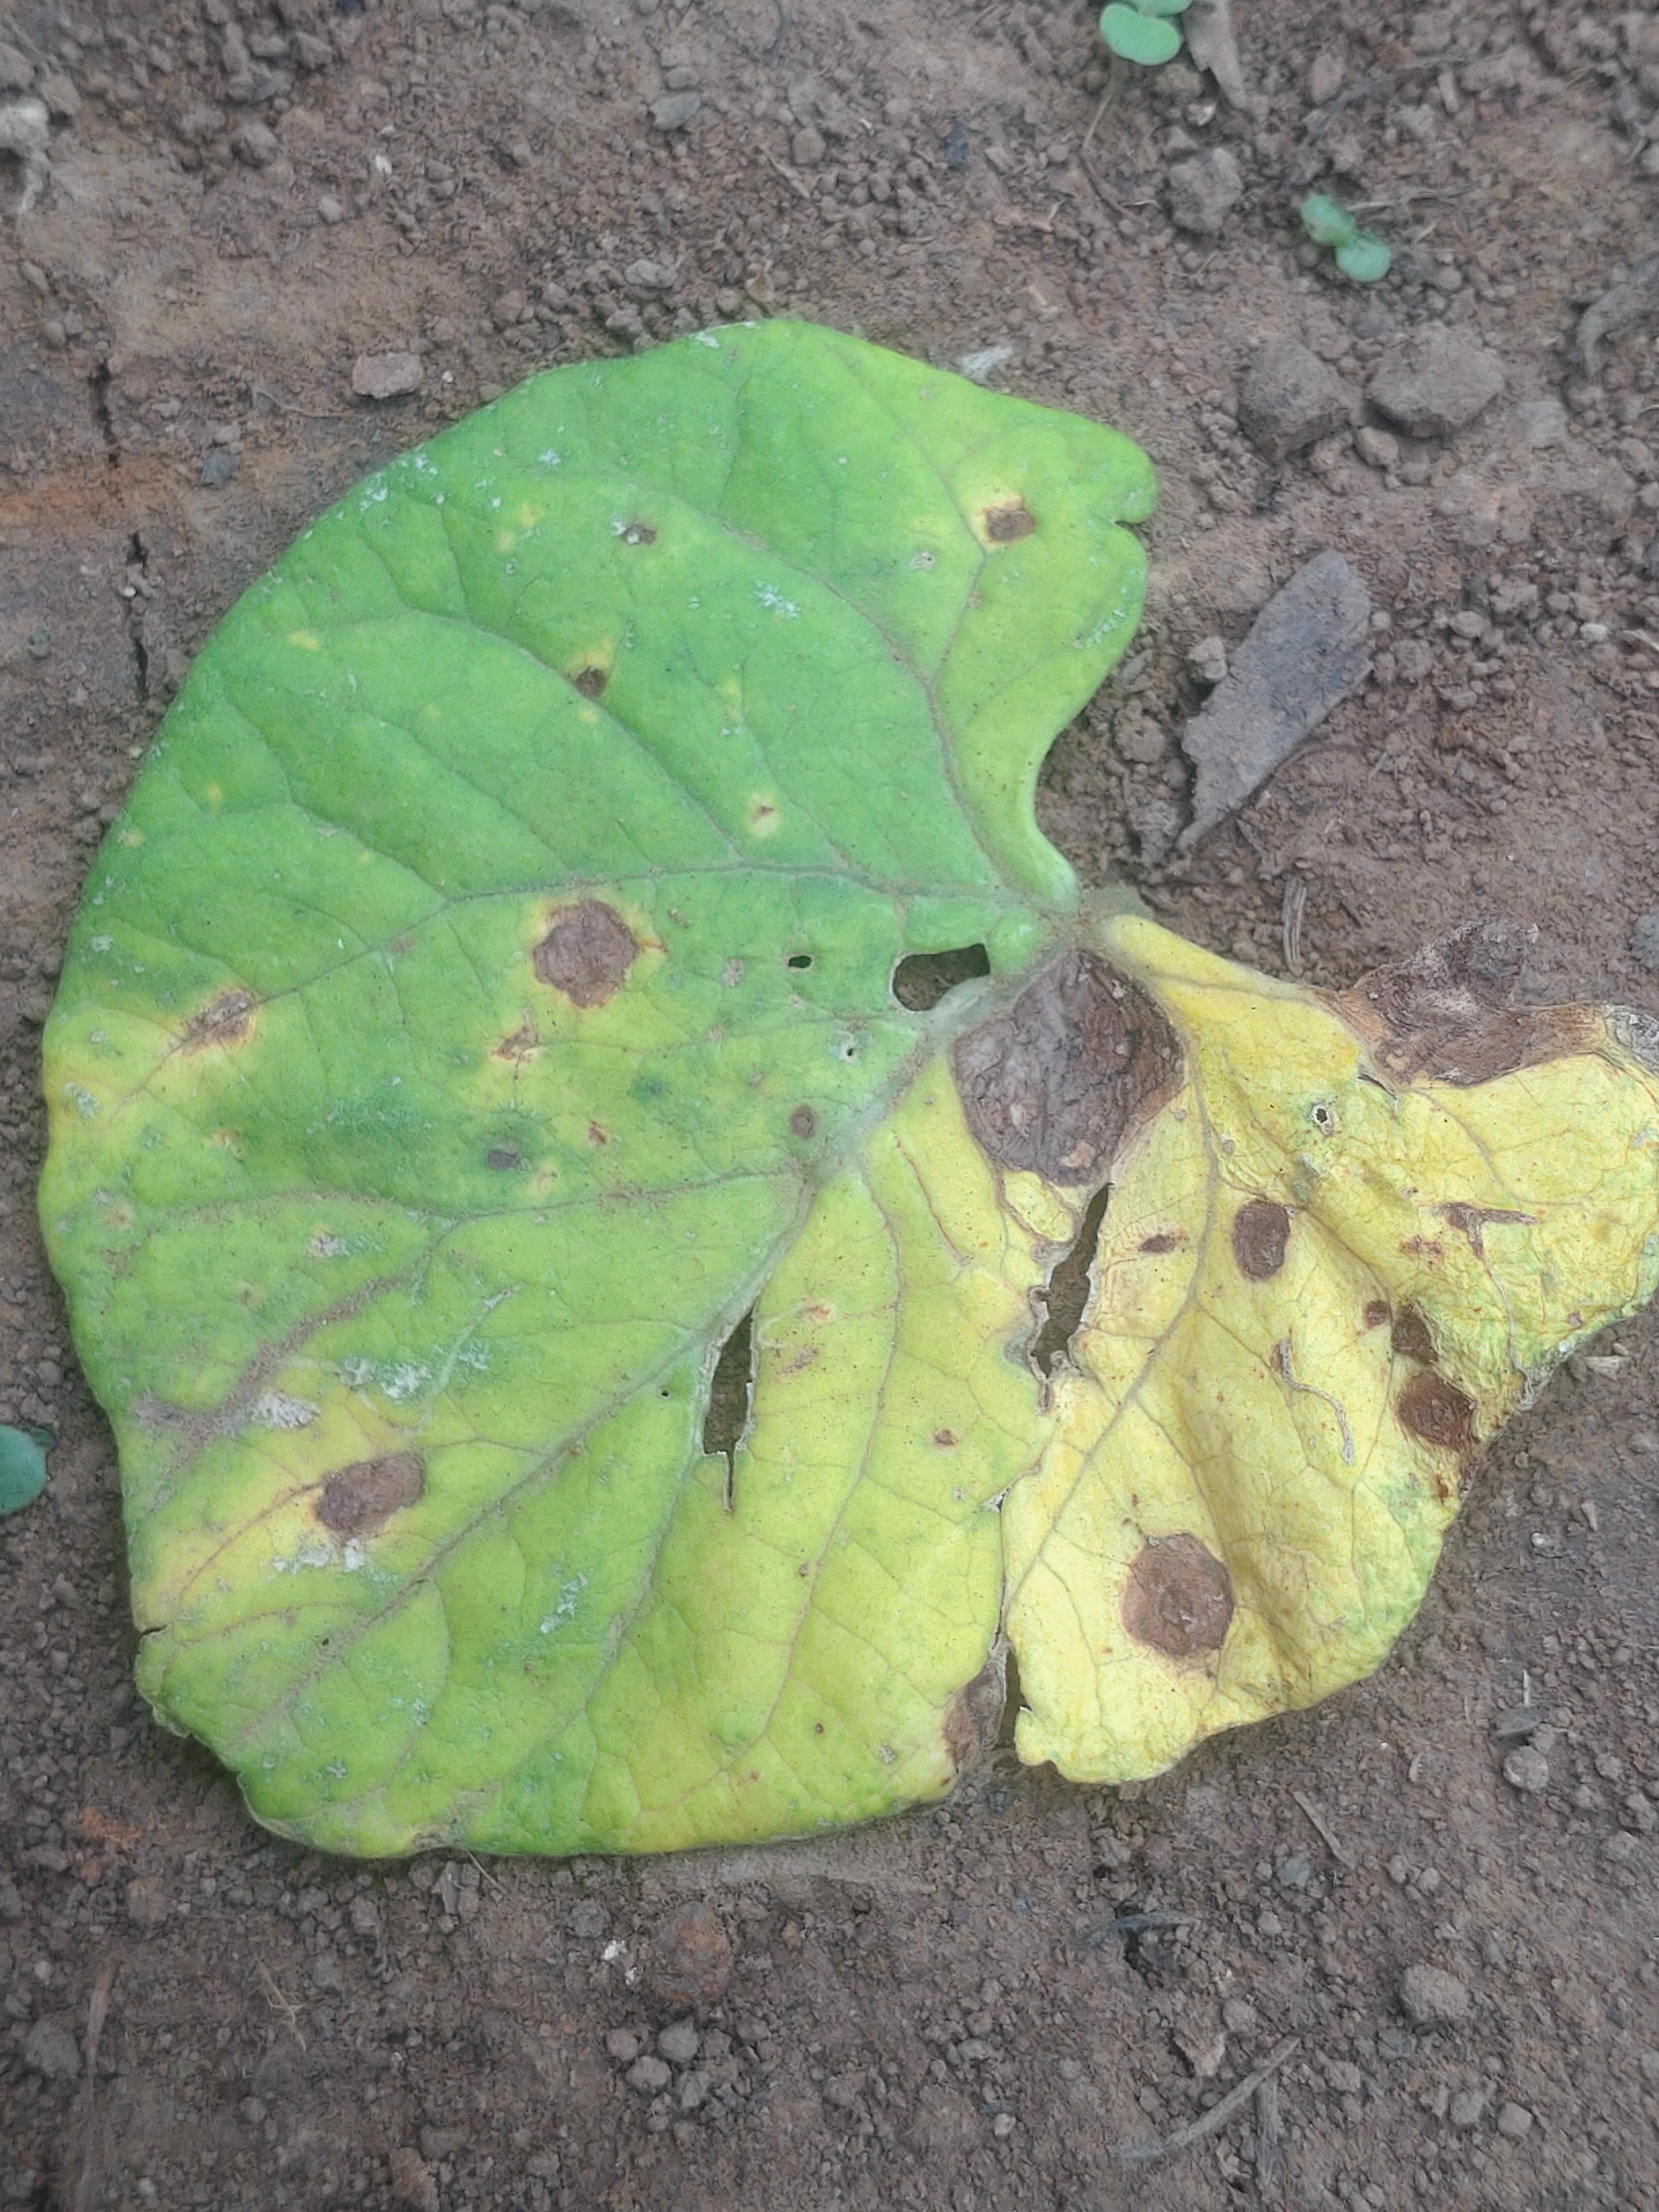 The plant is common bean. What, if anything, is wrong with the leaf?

anthracnose
